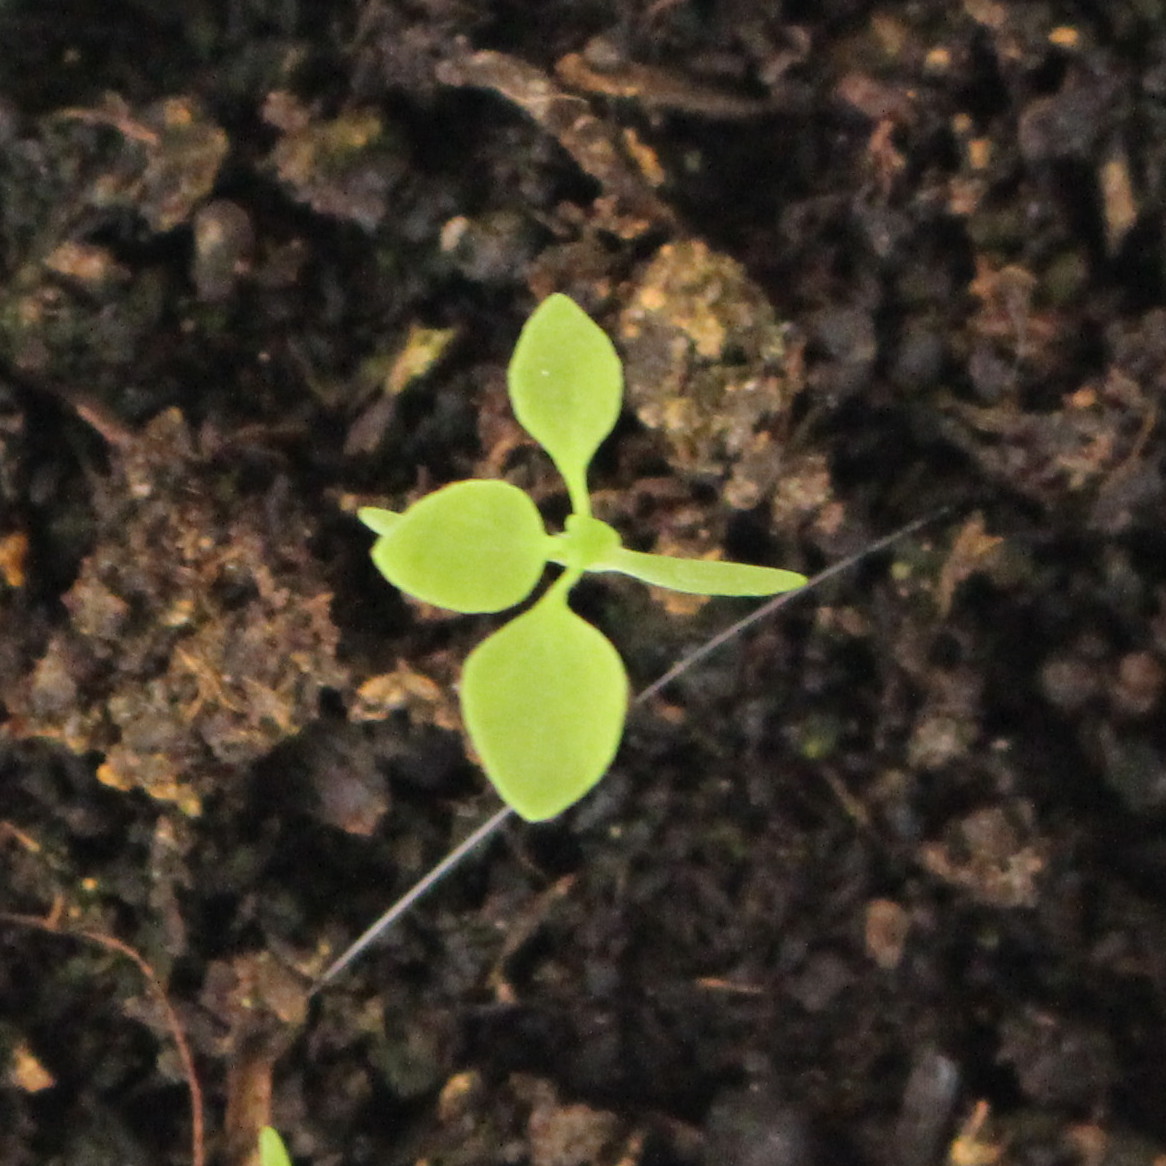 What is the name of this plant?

Papaver rhoeas
